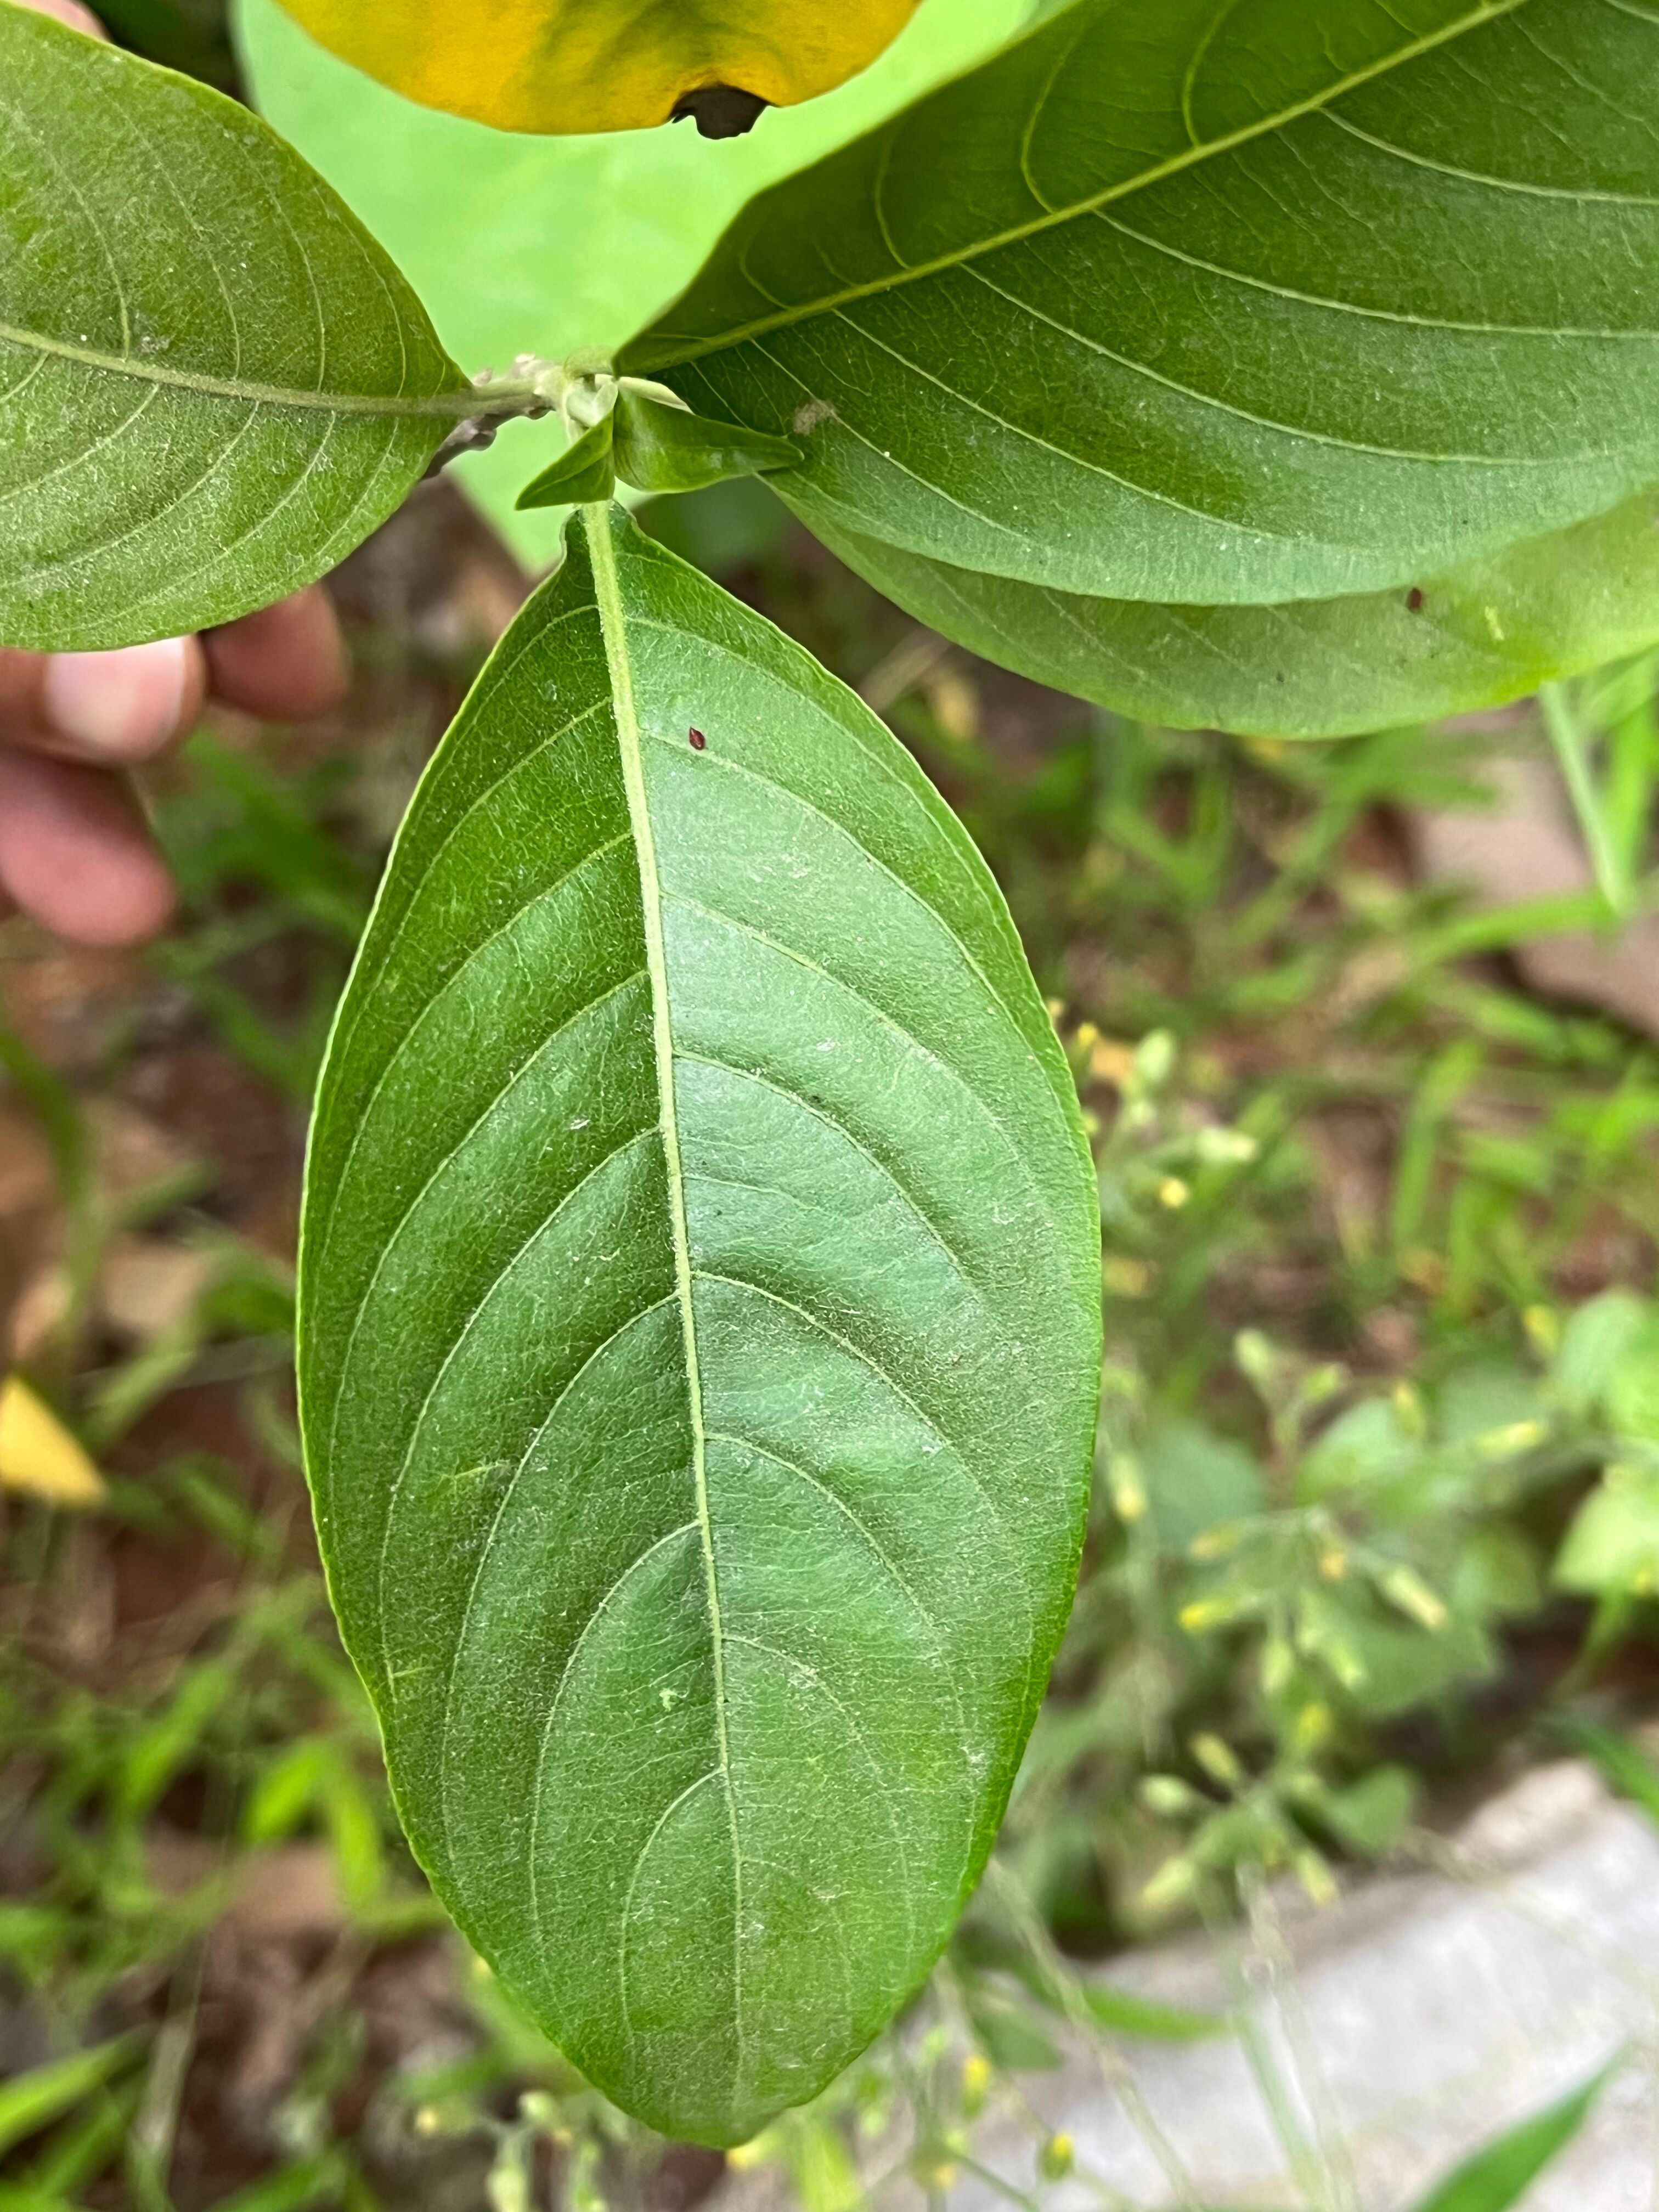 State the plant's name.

vasaka
